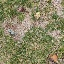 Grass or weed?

grass
